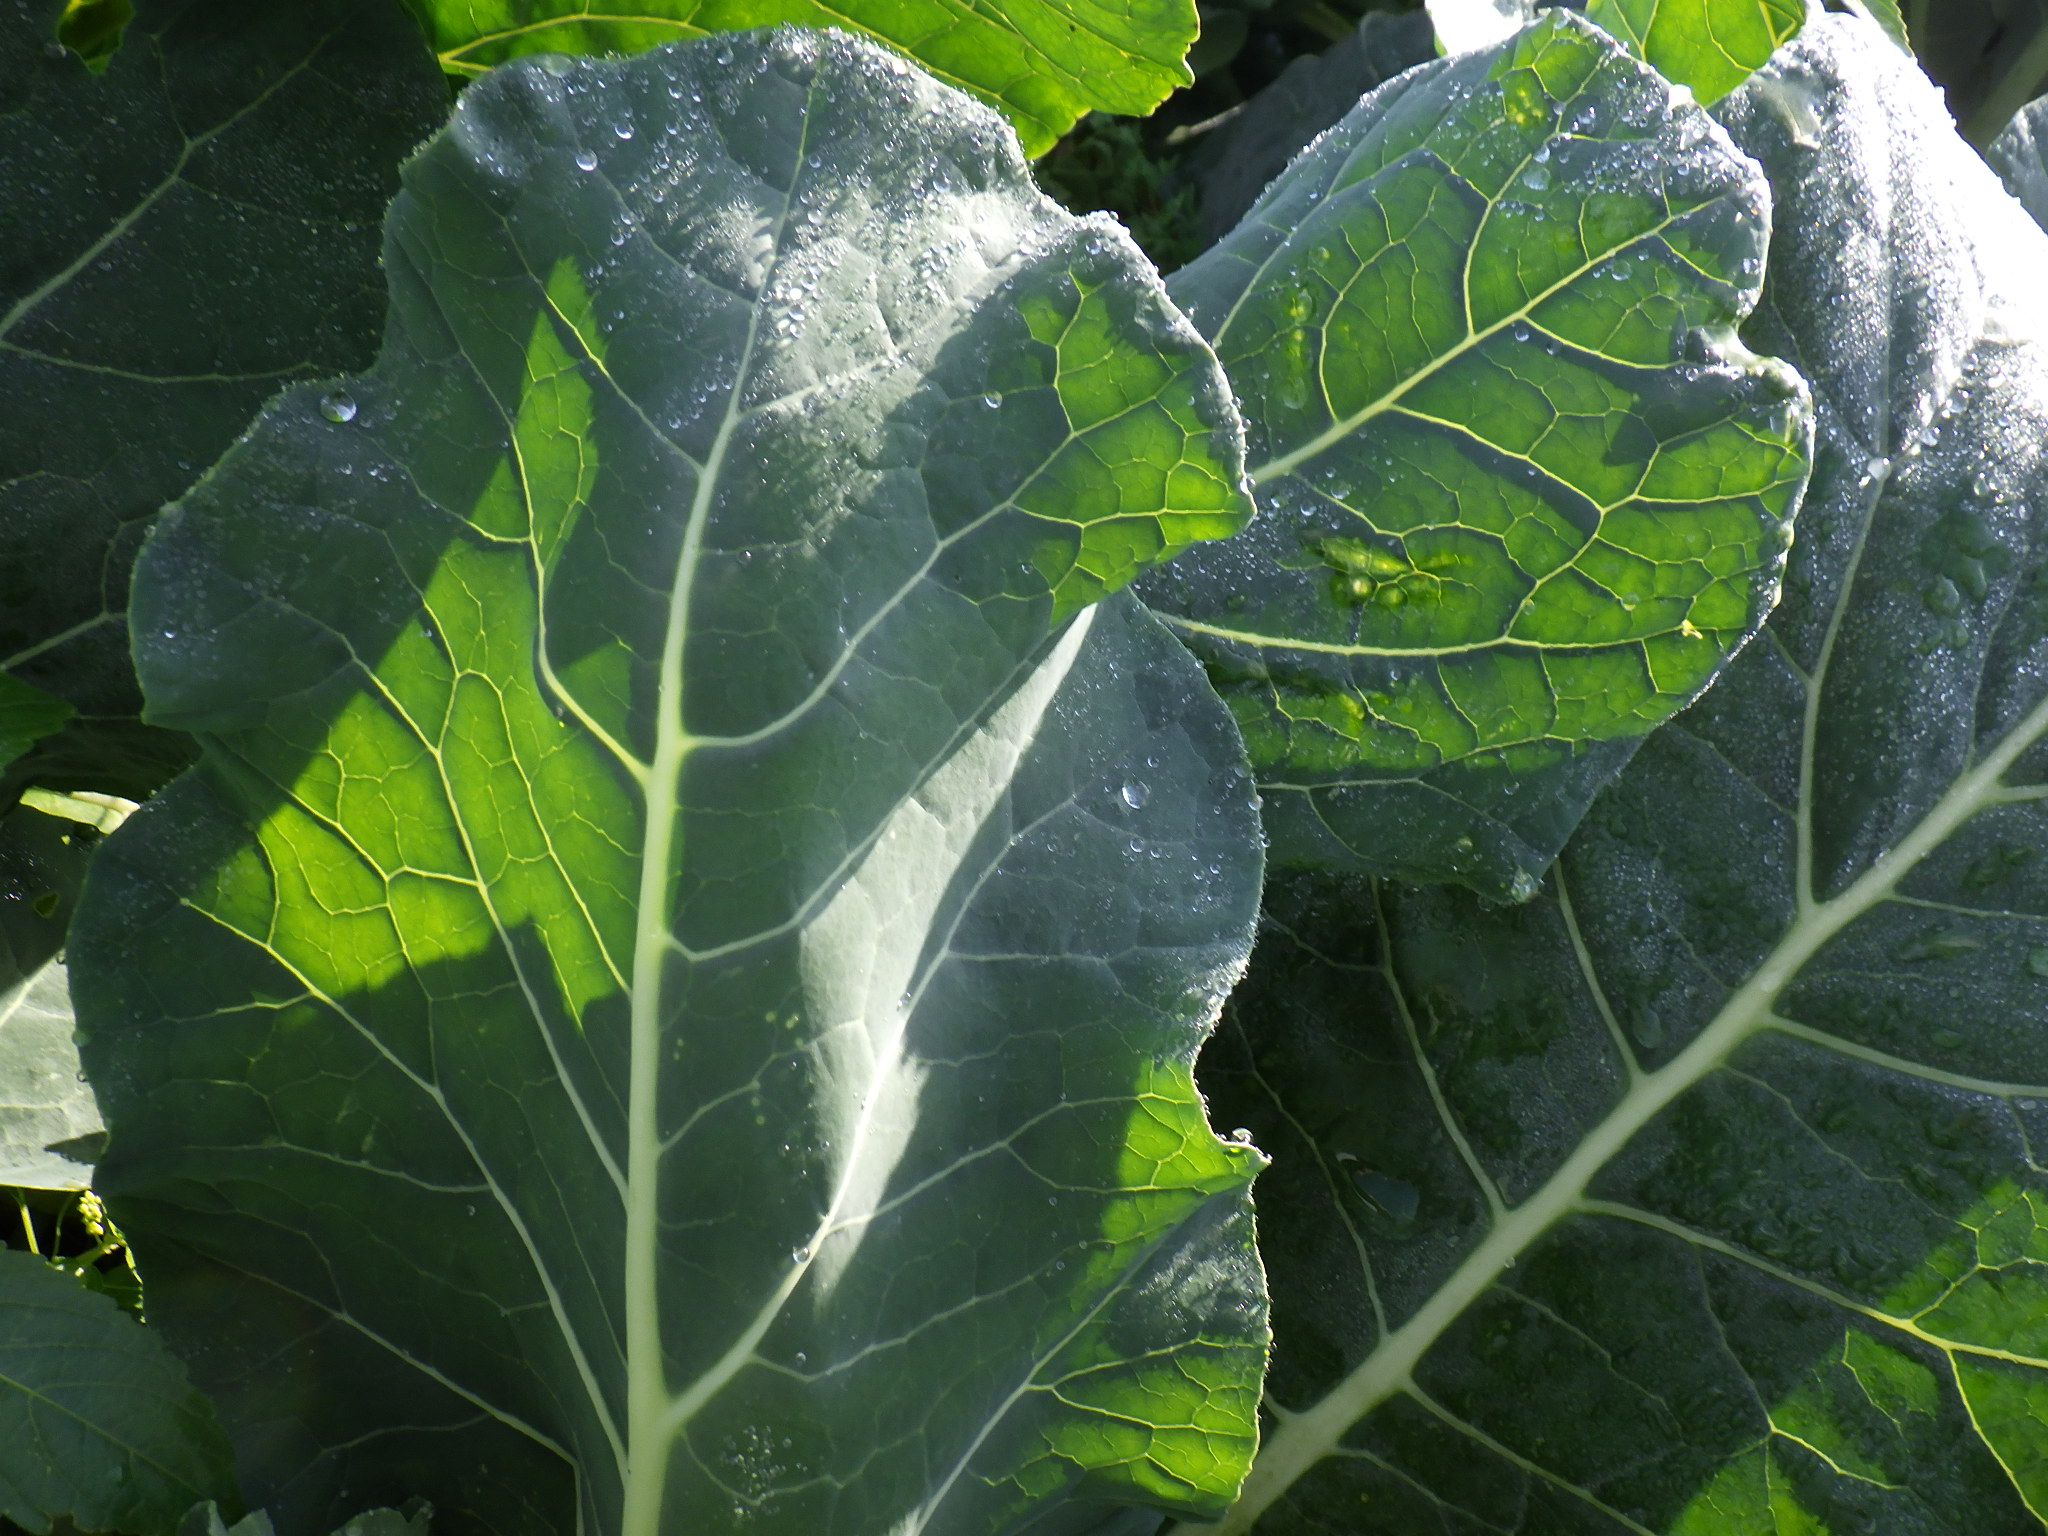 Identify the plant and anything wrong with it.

broccoli, healthy
